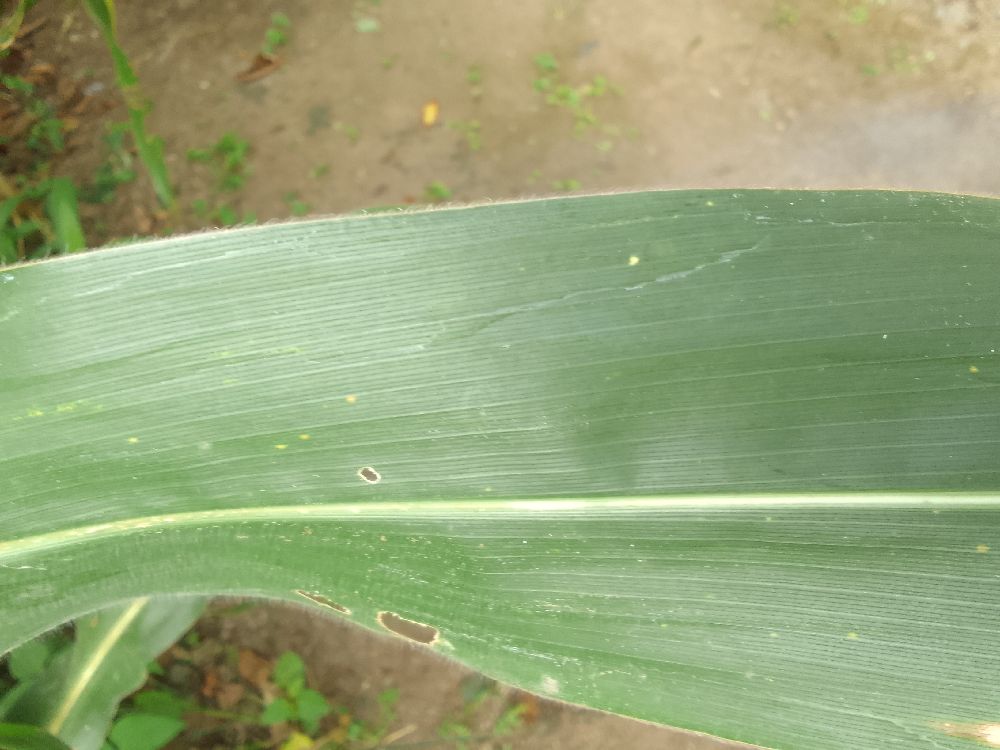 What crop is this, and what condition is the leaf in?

maize, healthy
